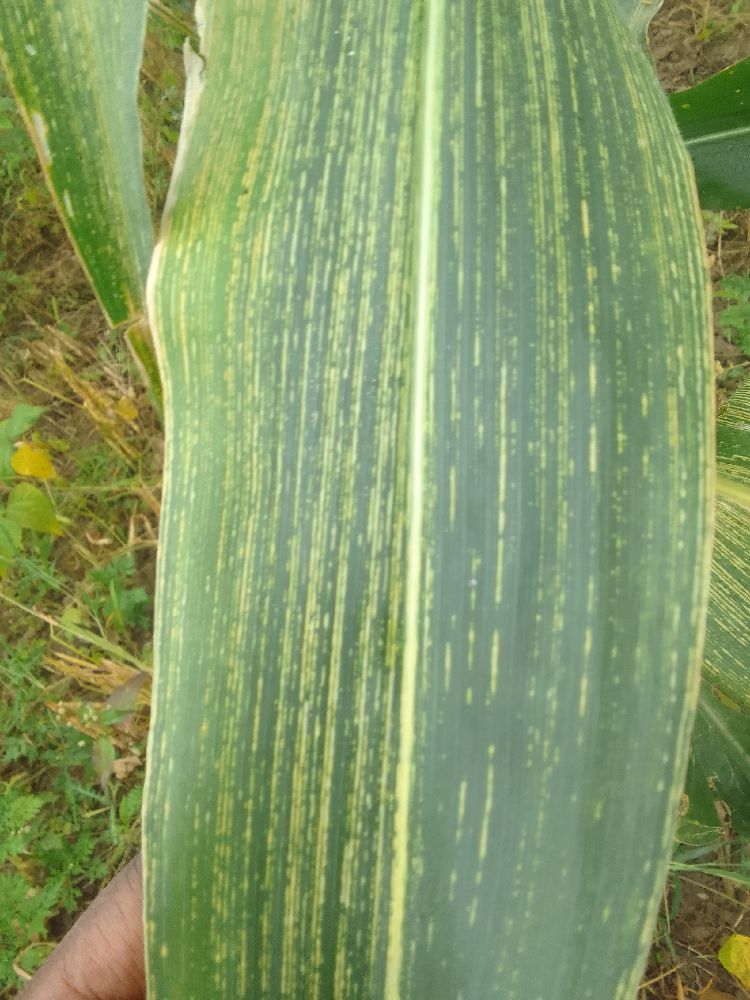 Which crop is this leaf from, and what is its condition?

maize, maize streak virus
